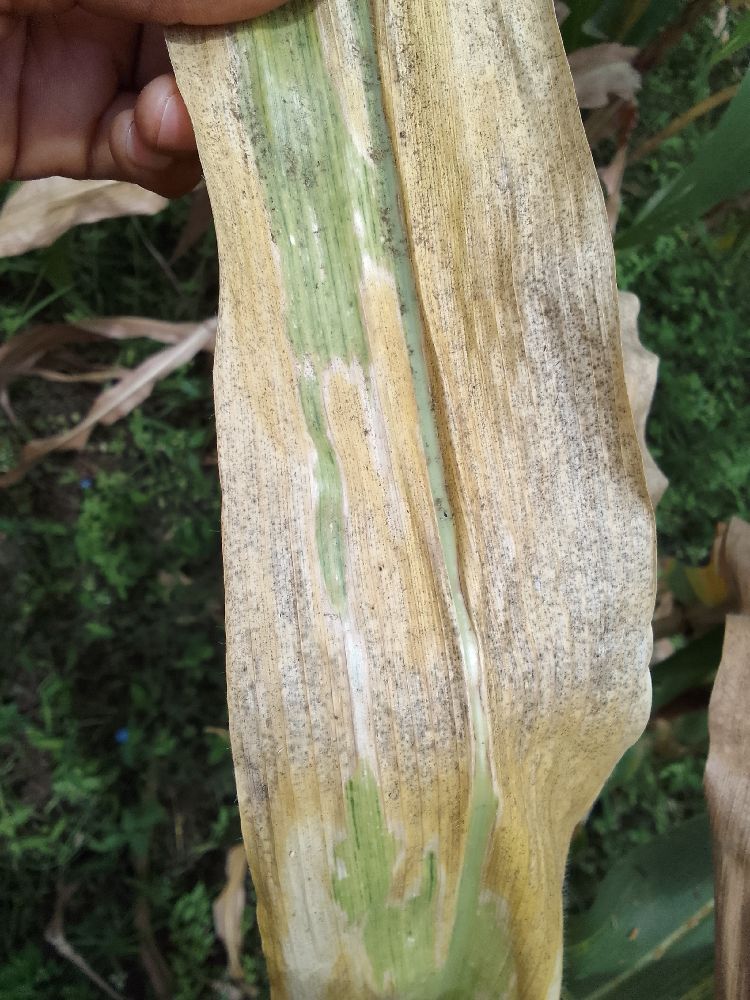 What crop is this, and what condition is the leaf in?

maize, maize lethal necrosis
